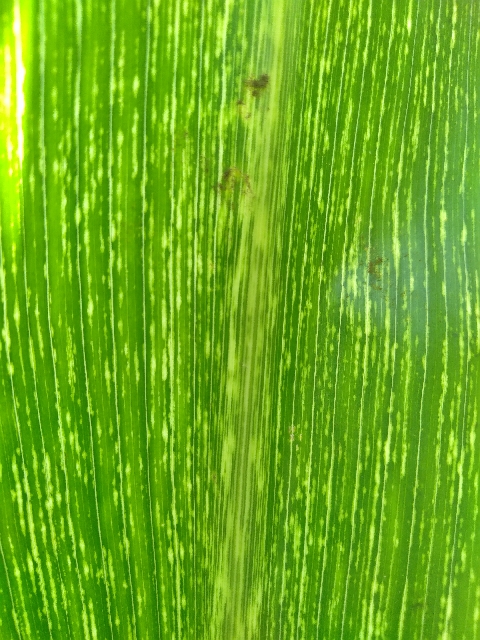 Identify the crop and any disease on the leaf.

maize, maize streak virus
